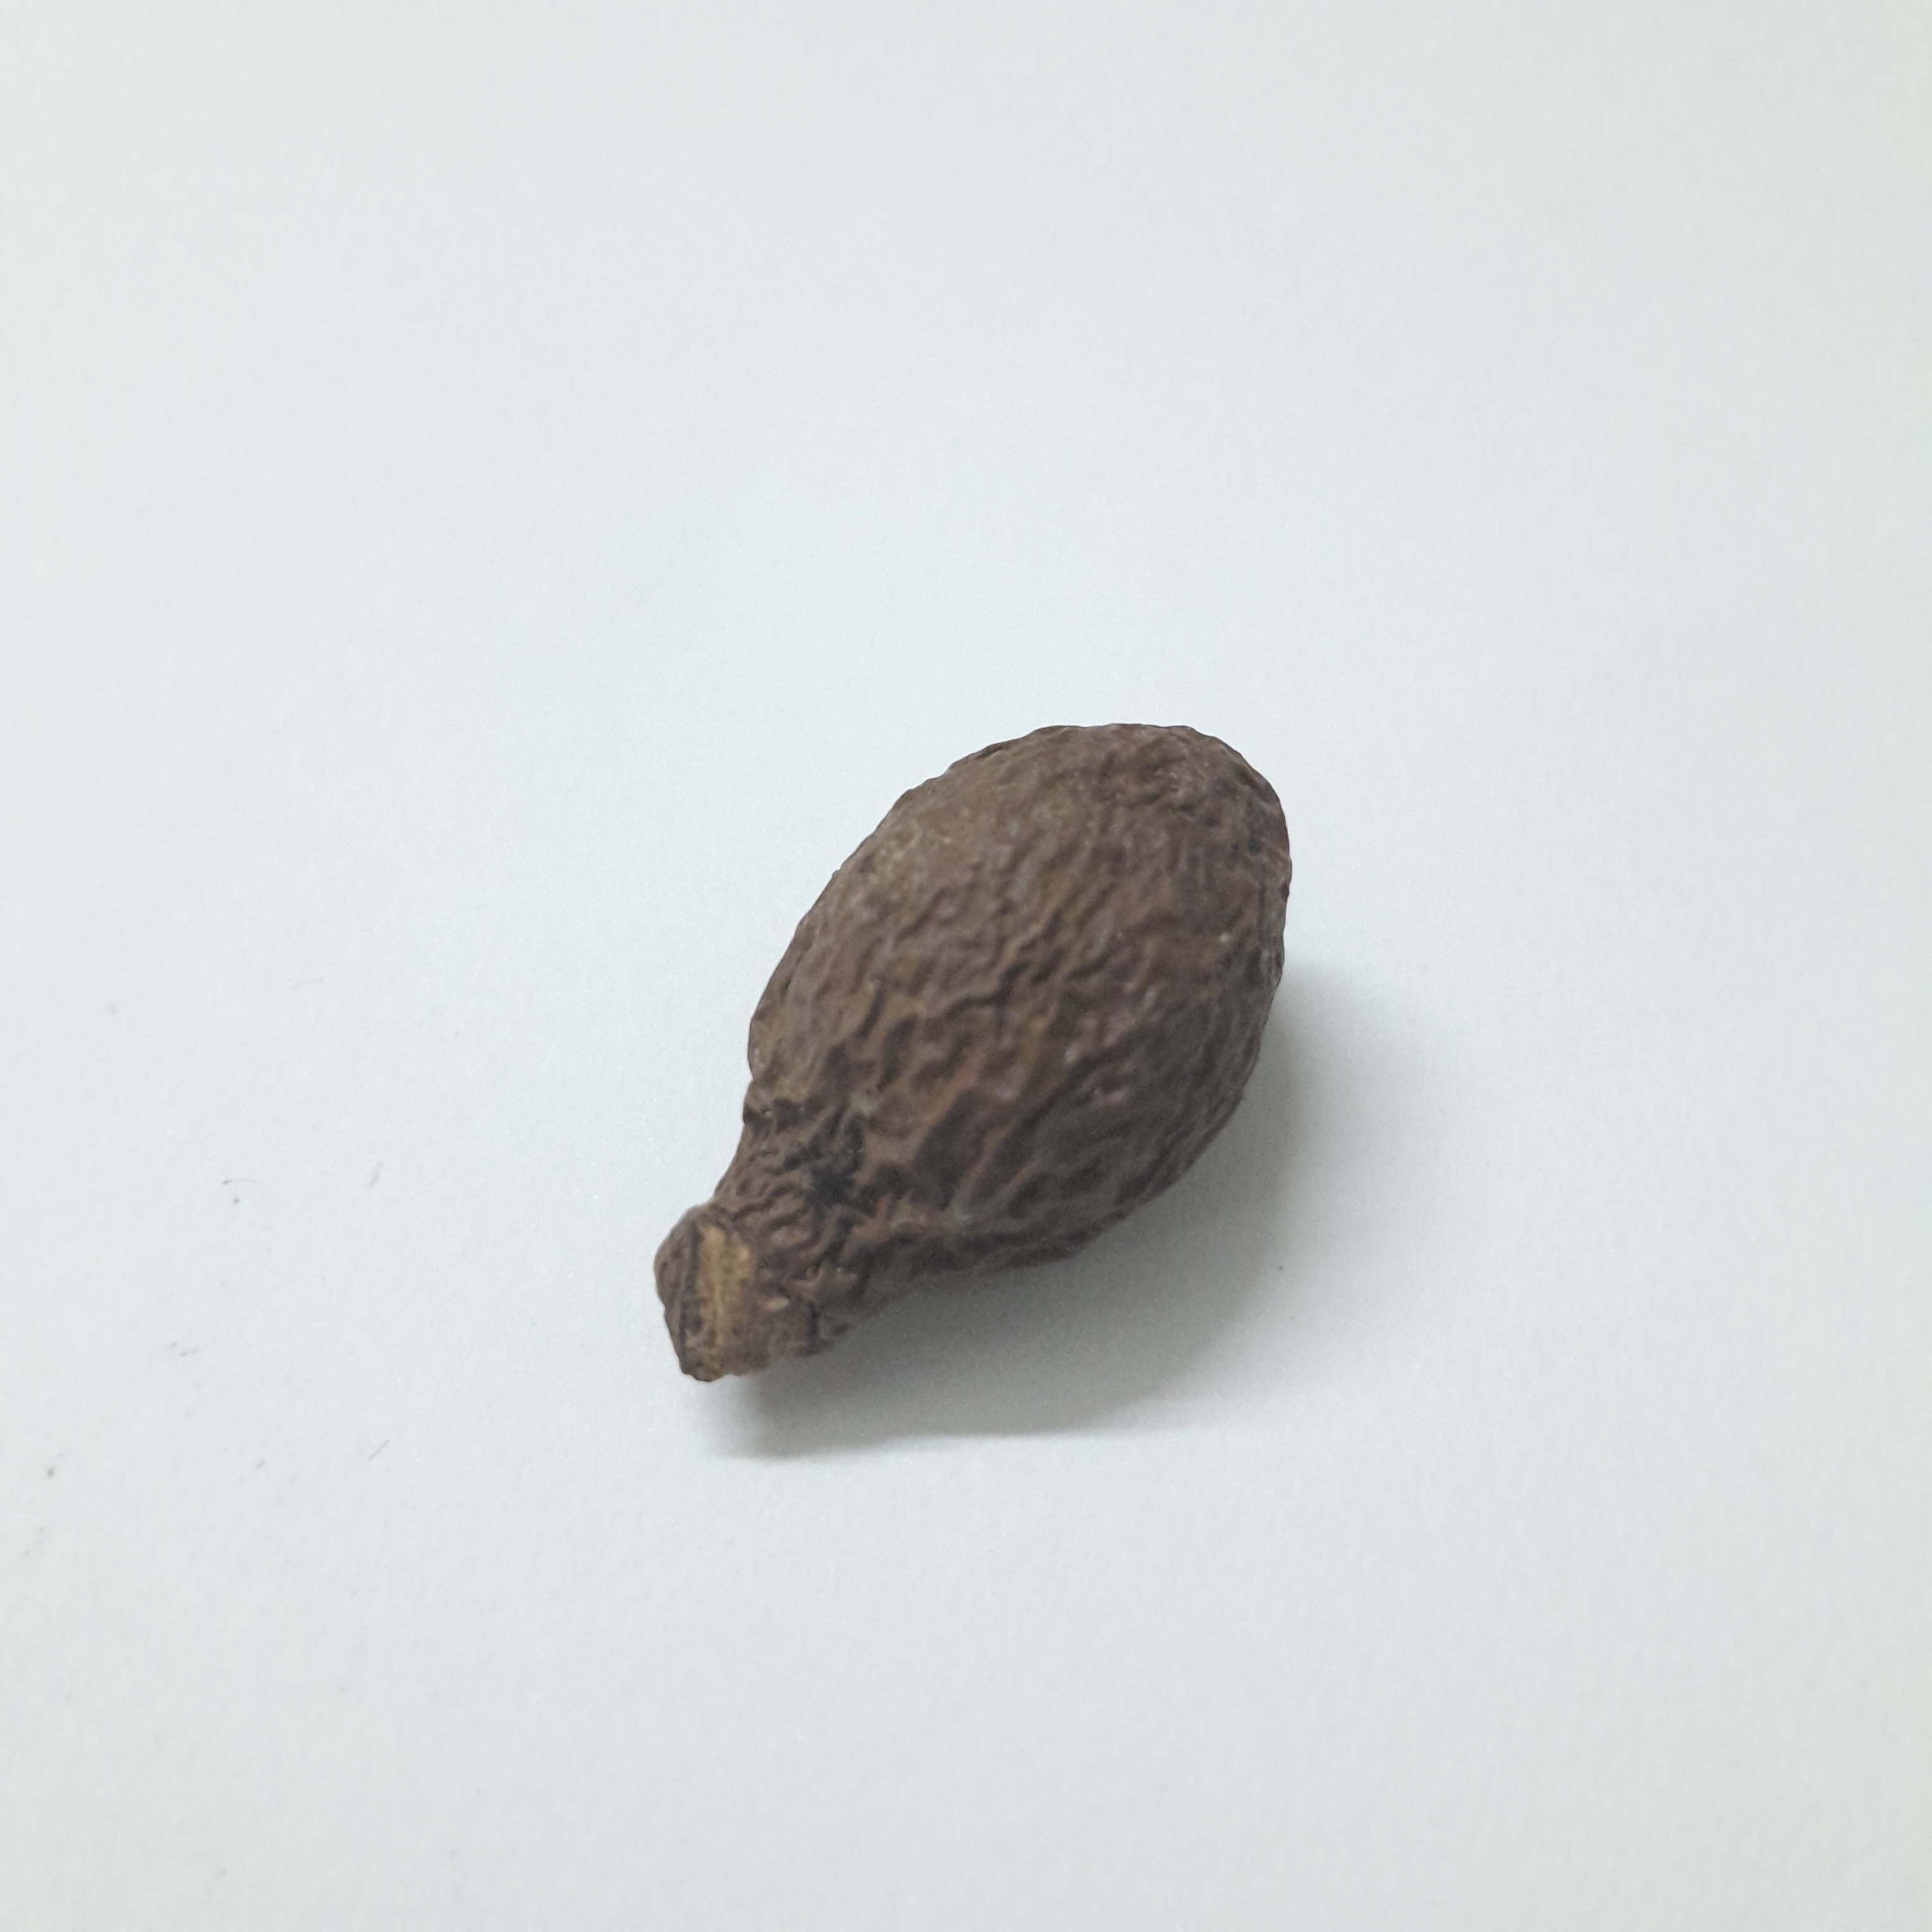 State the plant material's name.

niranjanphal
